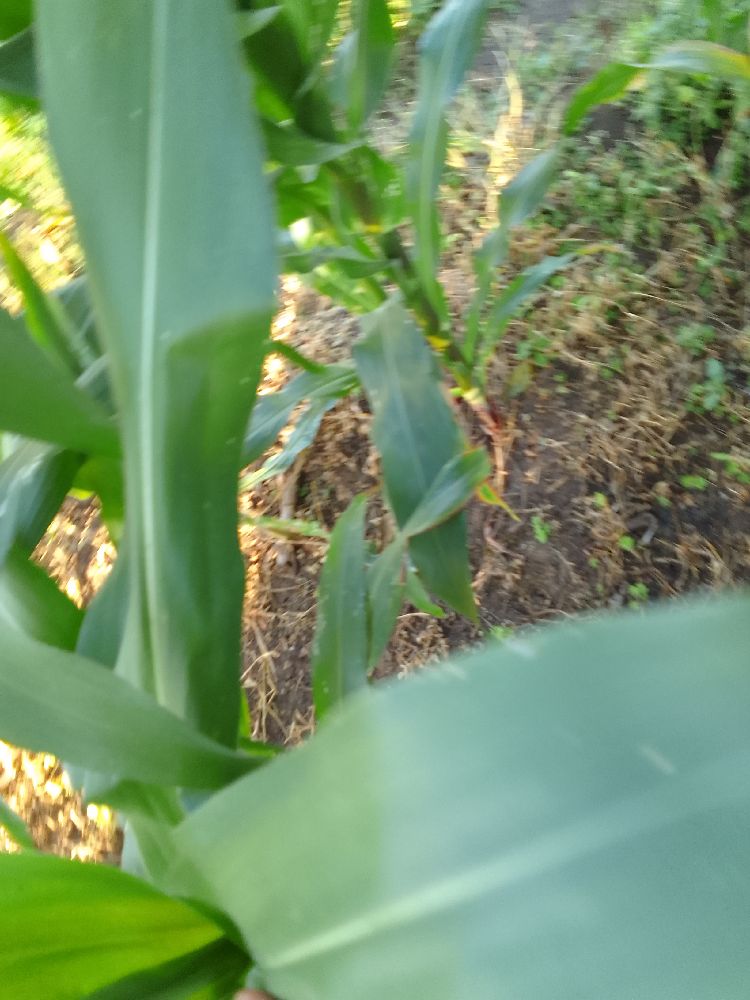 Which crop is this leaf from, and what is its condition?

maize, healthy
